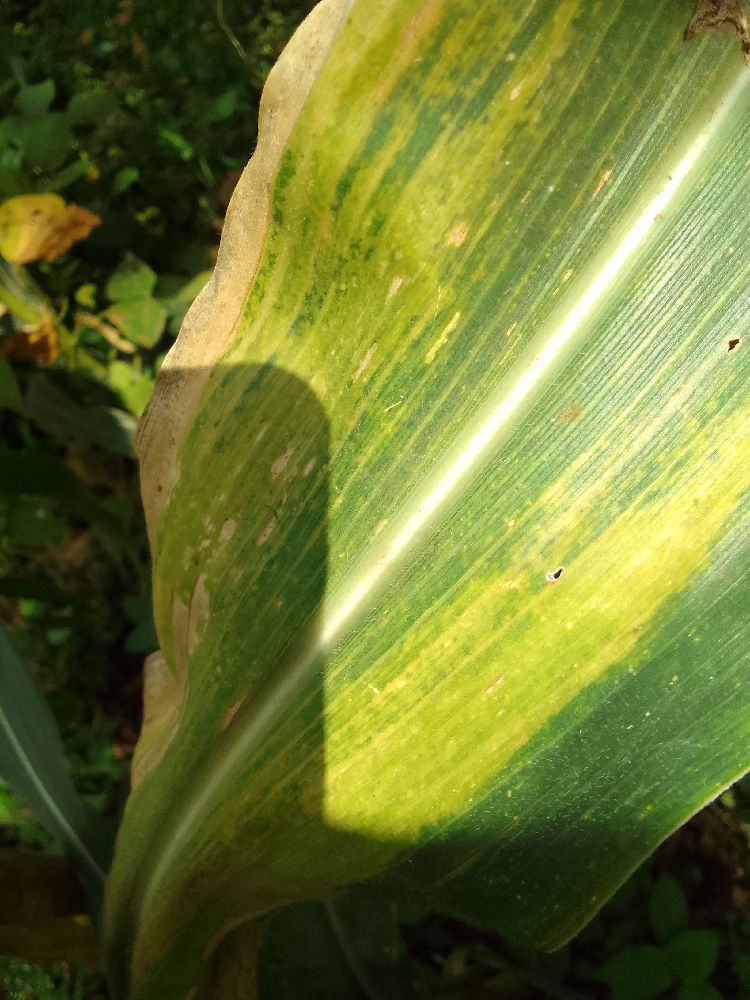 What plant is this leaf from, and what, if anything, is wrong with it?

maize, maize lethal necrosis
